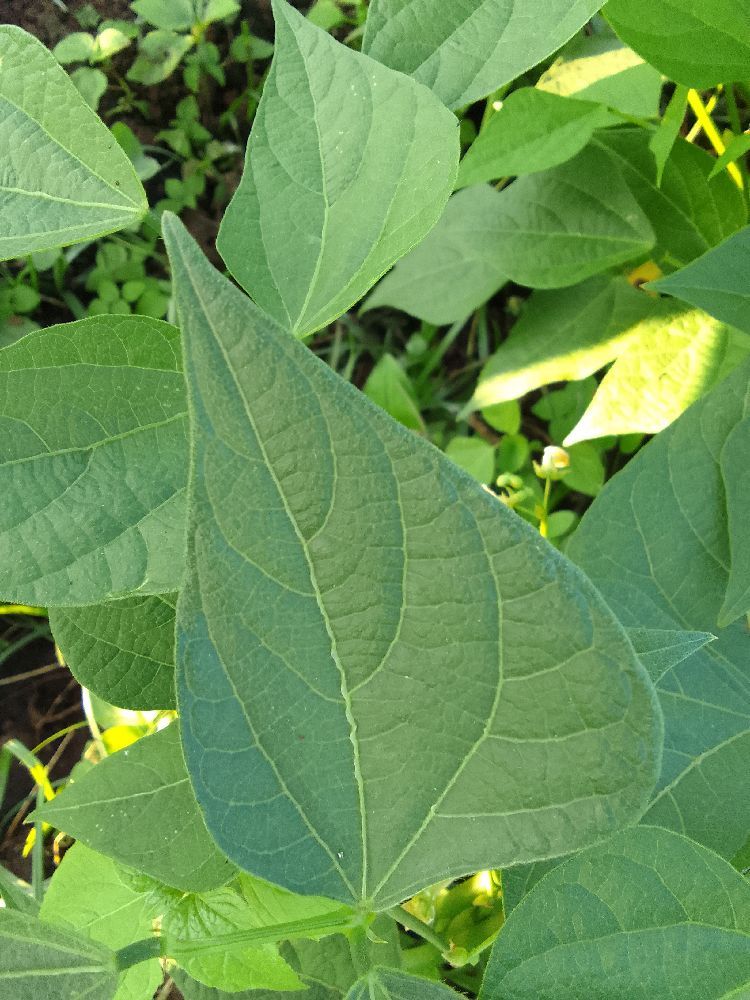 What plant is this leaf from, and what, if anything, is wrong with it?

common bean, healthy
